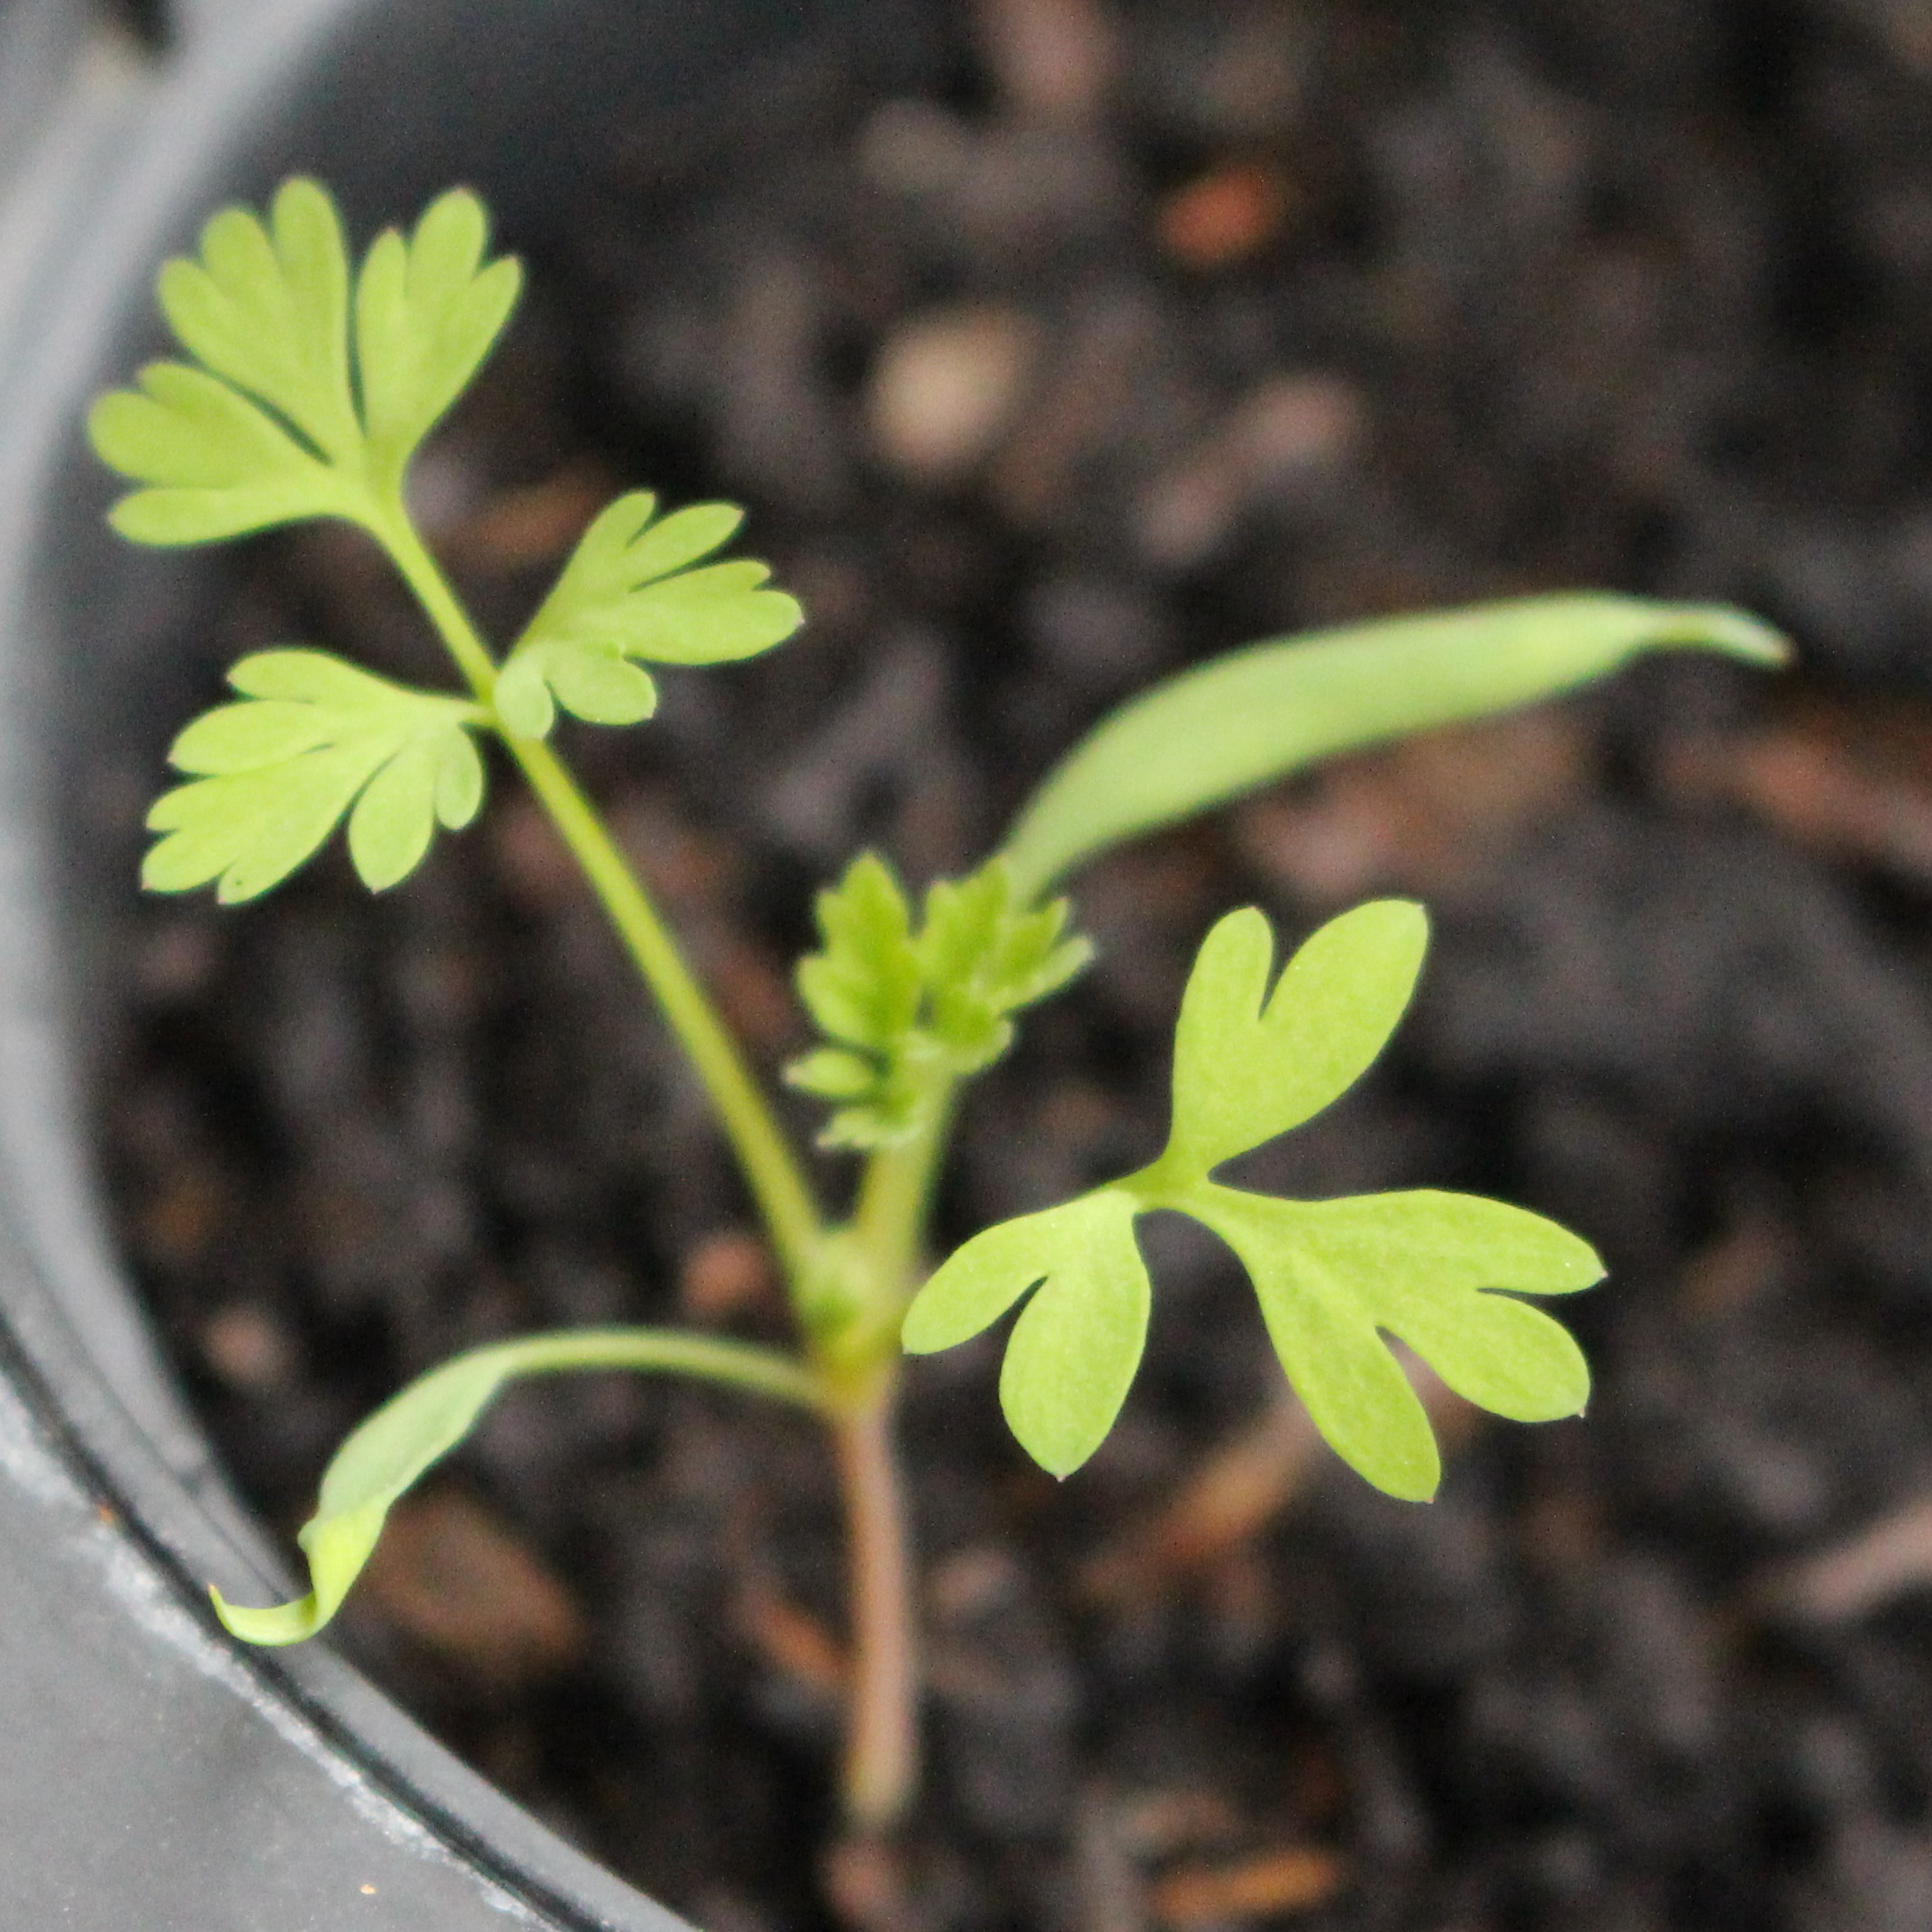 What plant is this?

Fumaria officinalis
